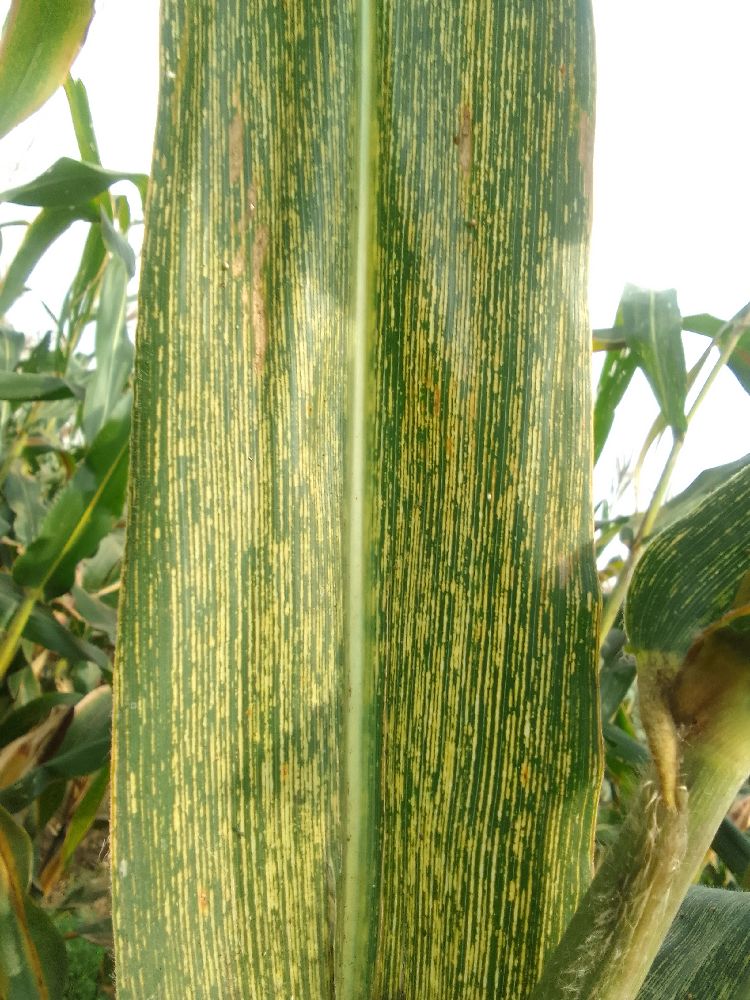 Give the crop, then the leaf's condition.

maize, maize streak virus
